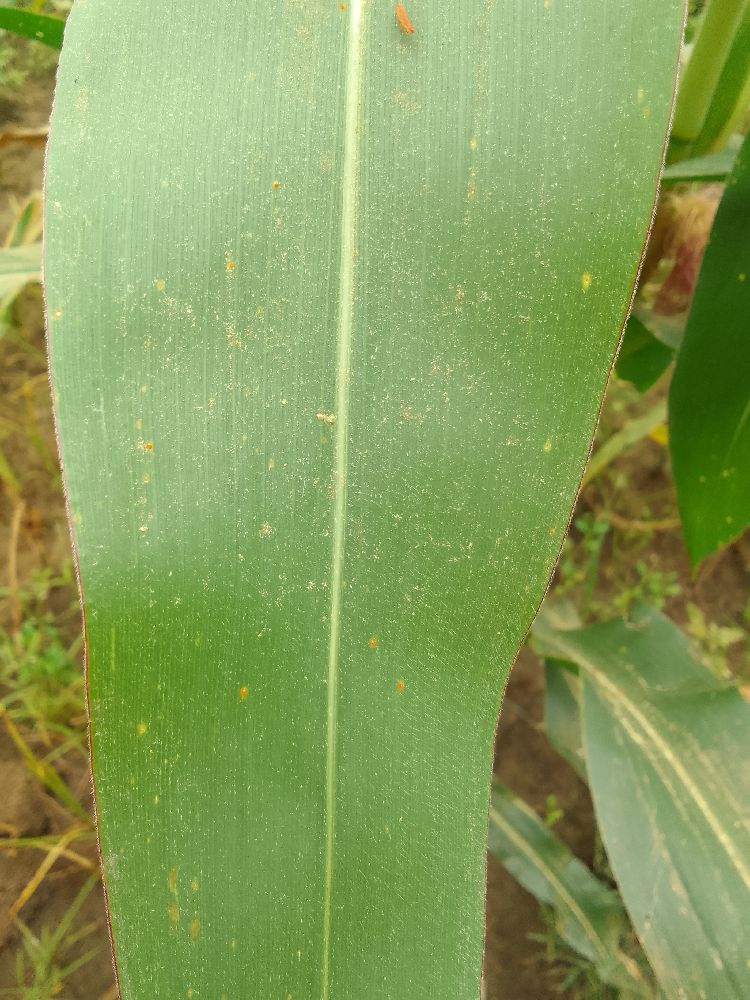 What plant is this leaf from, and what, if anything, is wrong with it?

maize, healthy
